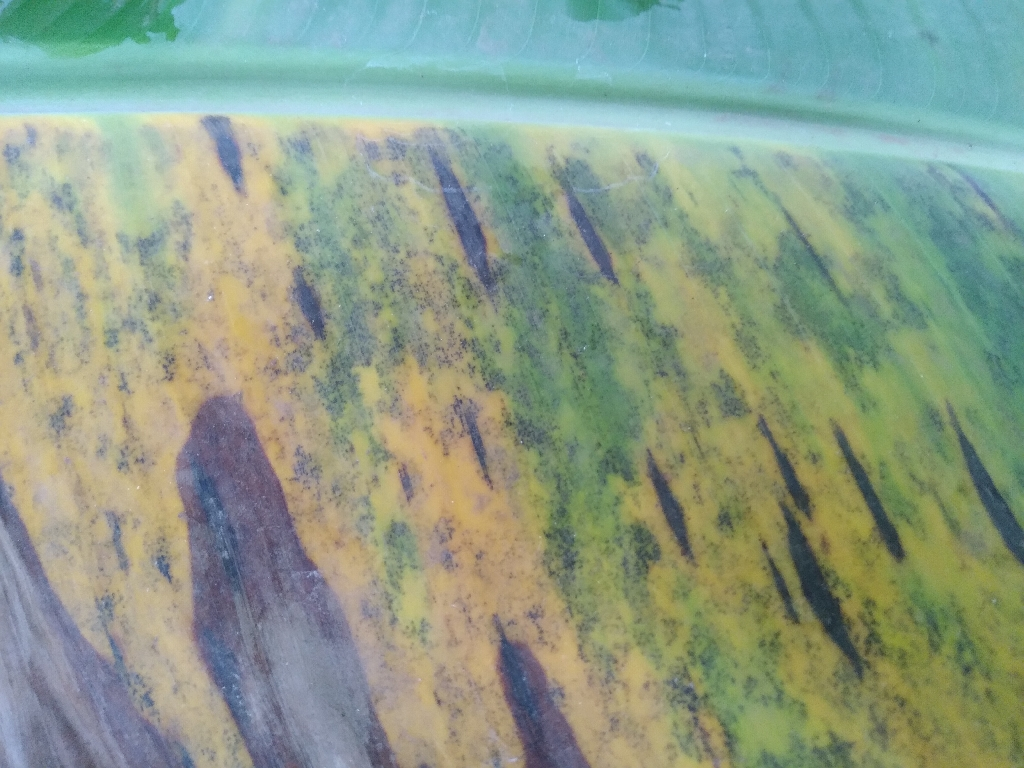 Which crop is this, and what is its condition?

banana, black sigatoka
